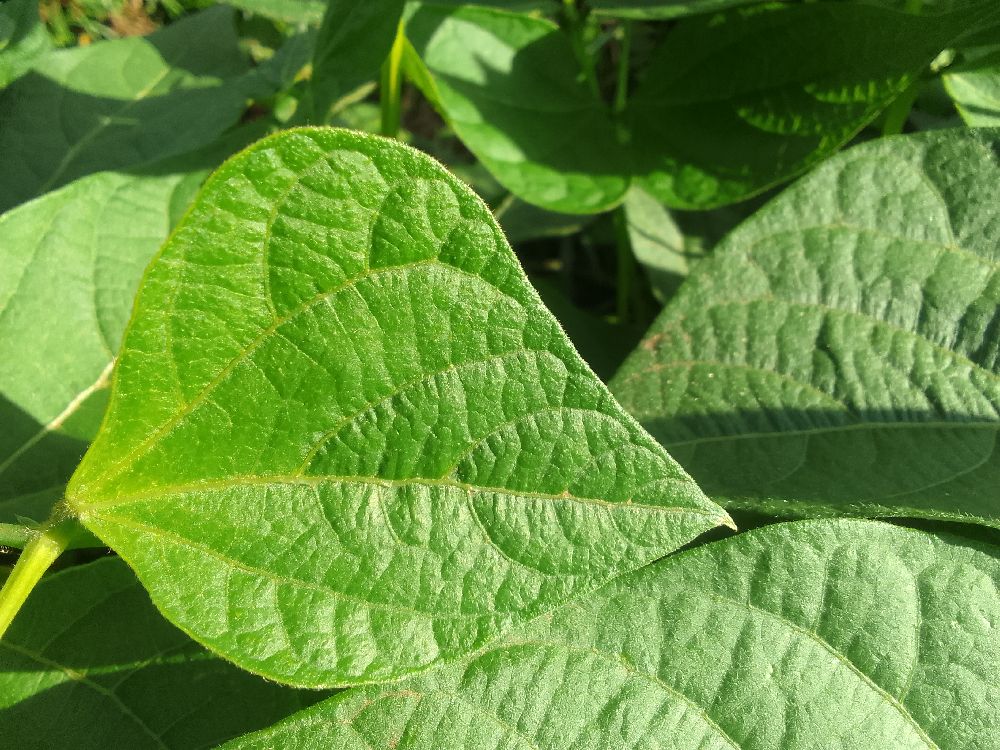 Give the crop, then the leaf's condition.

common bean, healthy
